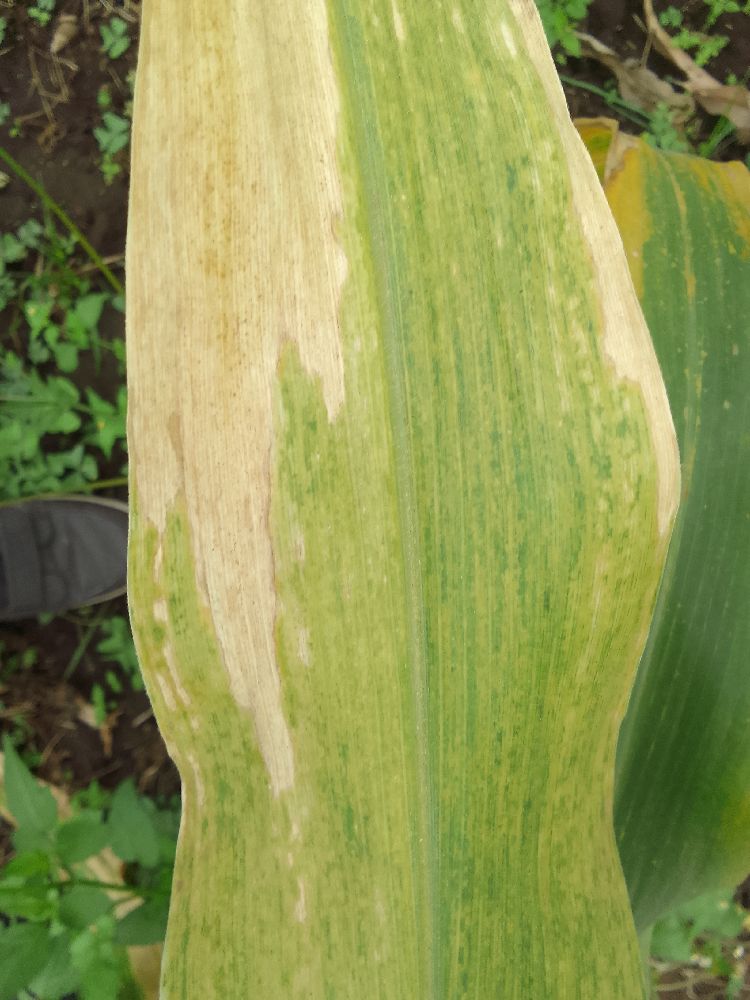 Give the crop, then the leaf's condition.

maize, maize lethal necrosis
